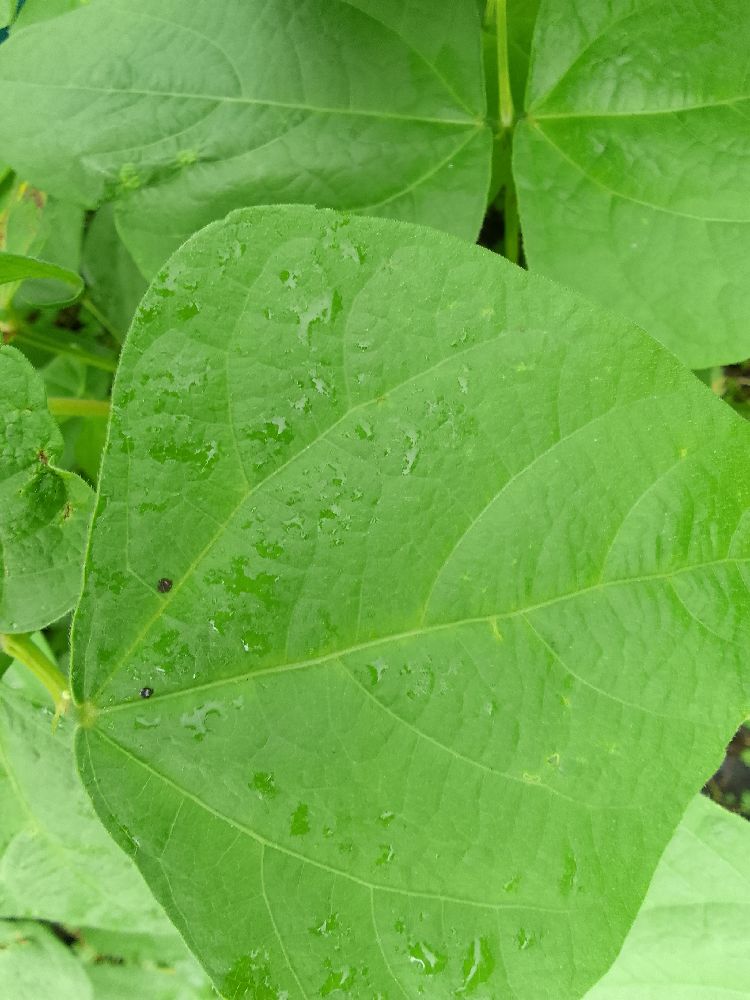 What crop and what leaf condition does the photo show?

common bean, healthy
